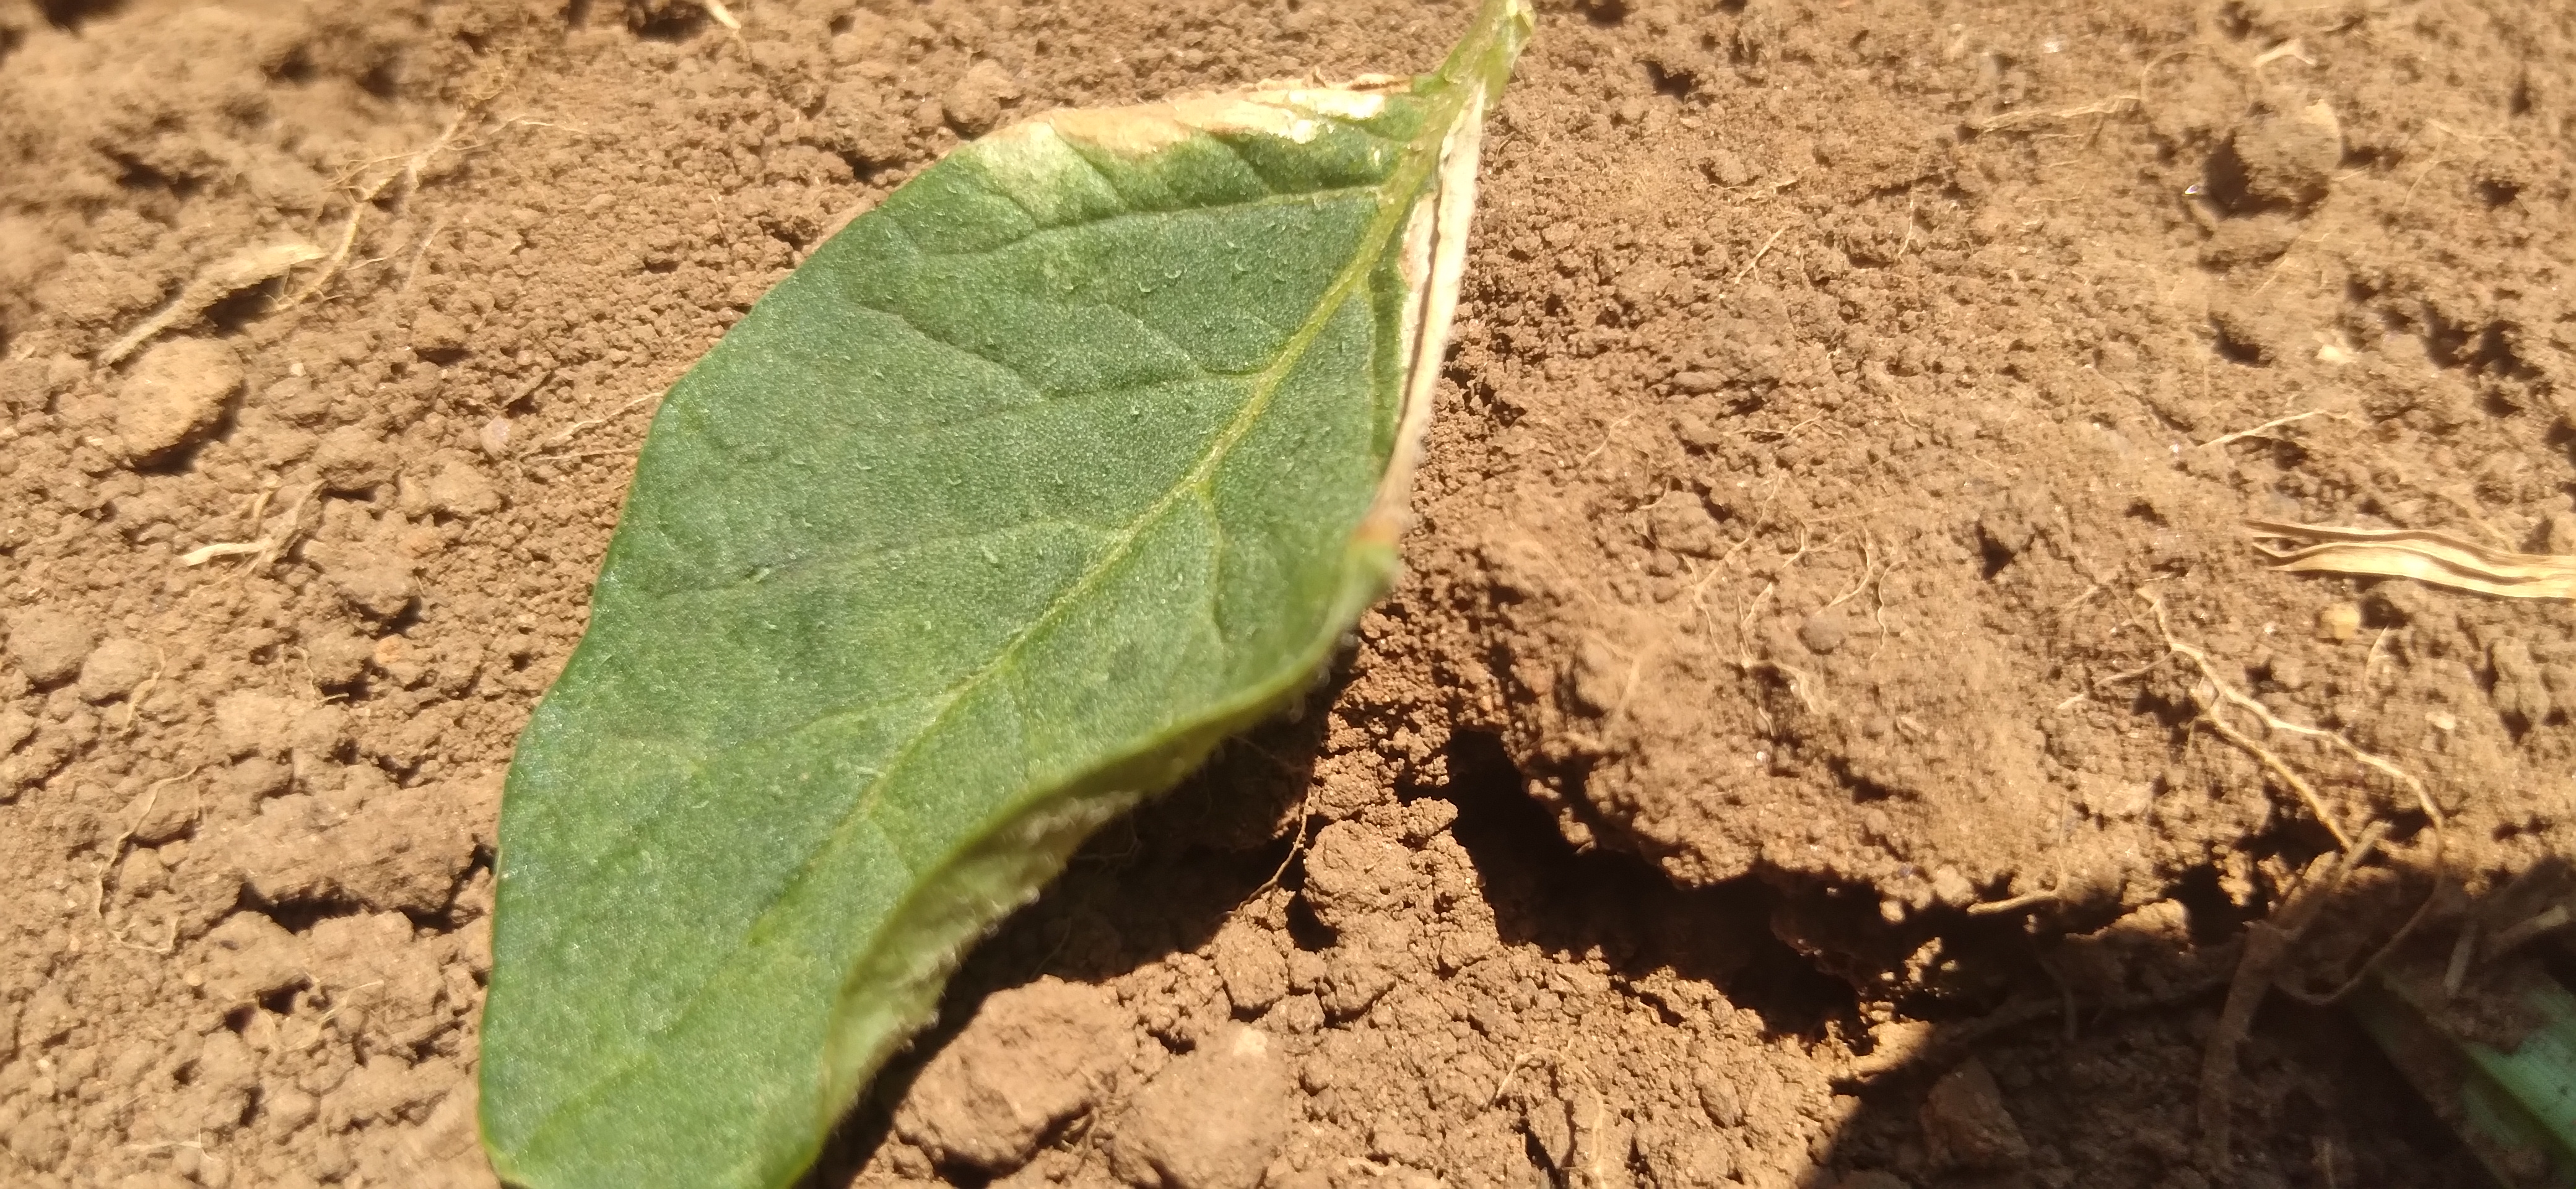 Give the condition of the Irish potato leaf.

early blight
